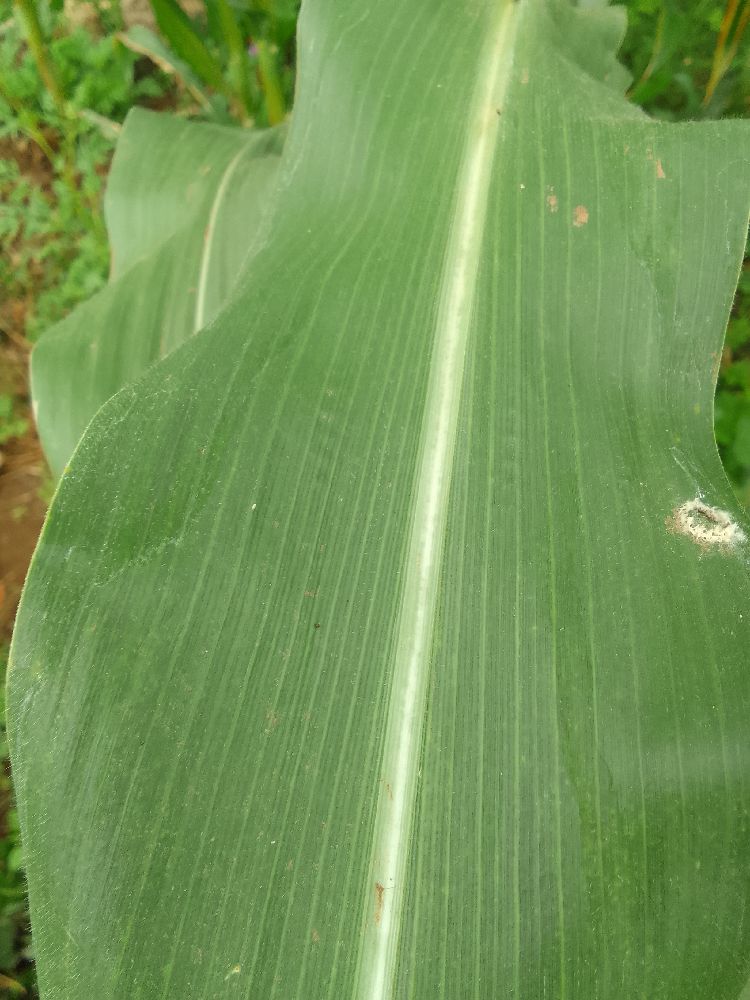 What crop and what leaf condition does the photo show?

maize, healthy
